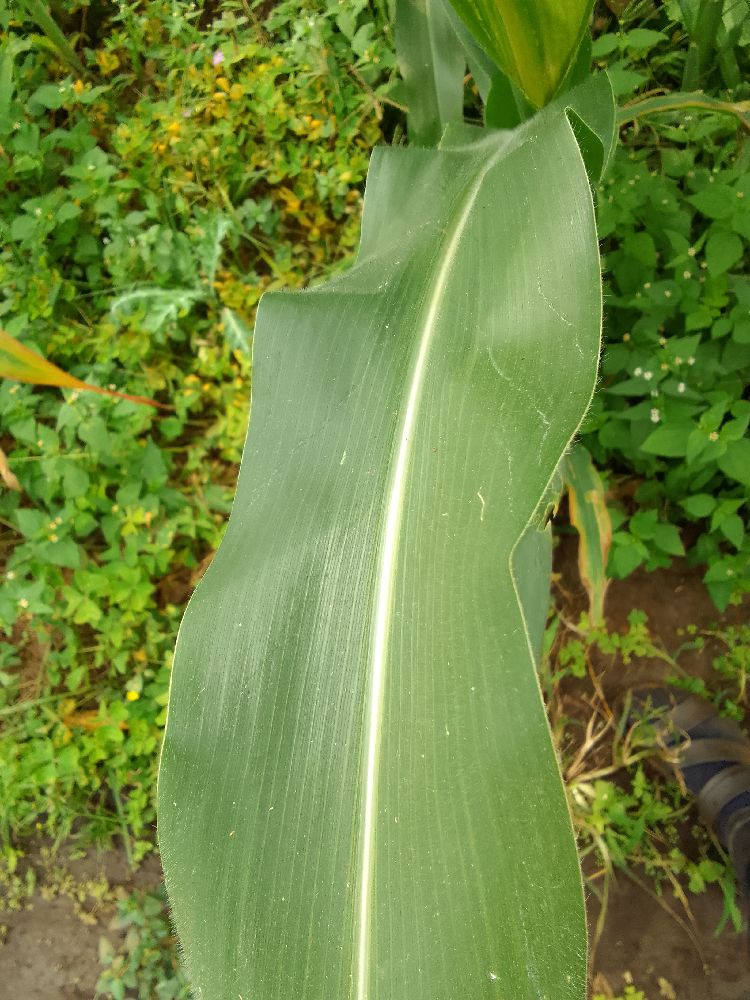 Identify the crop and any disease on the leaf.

maize, healthy
